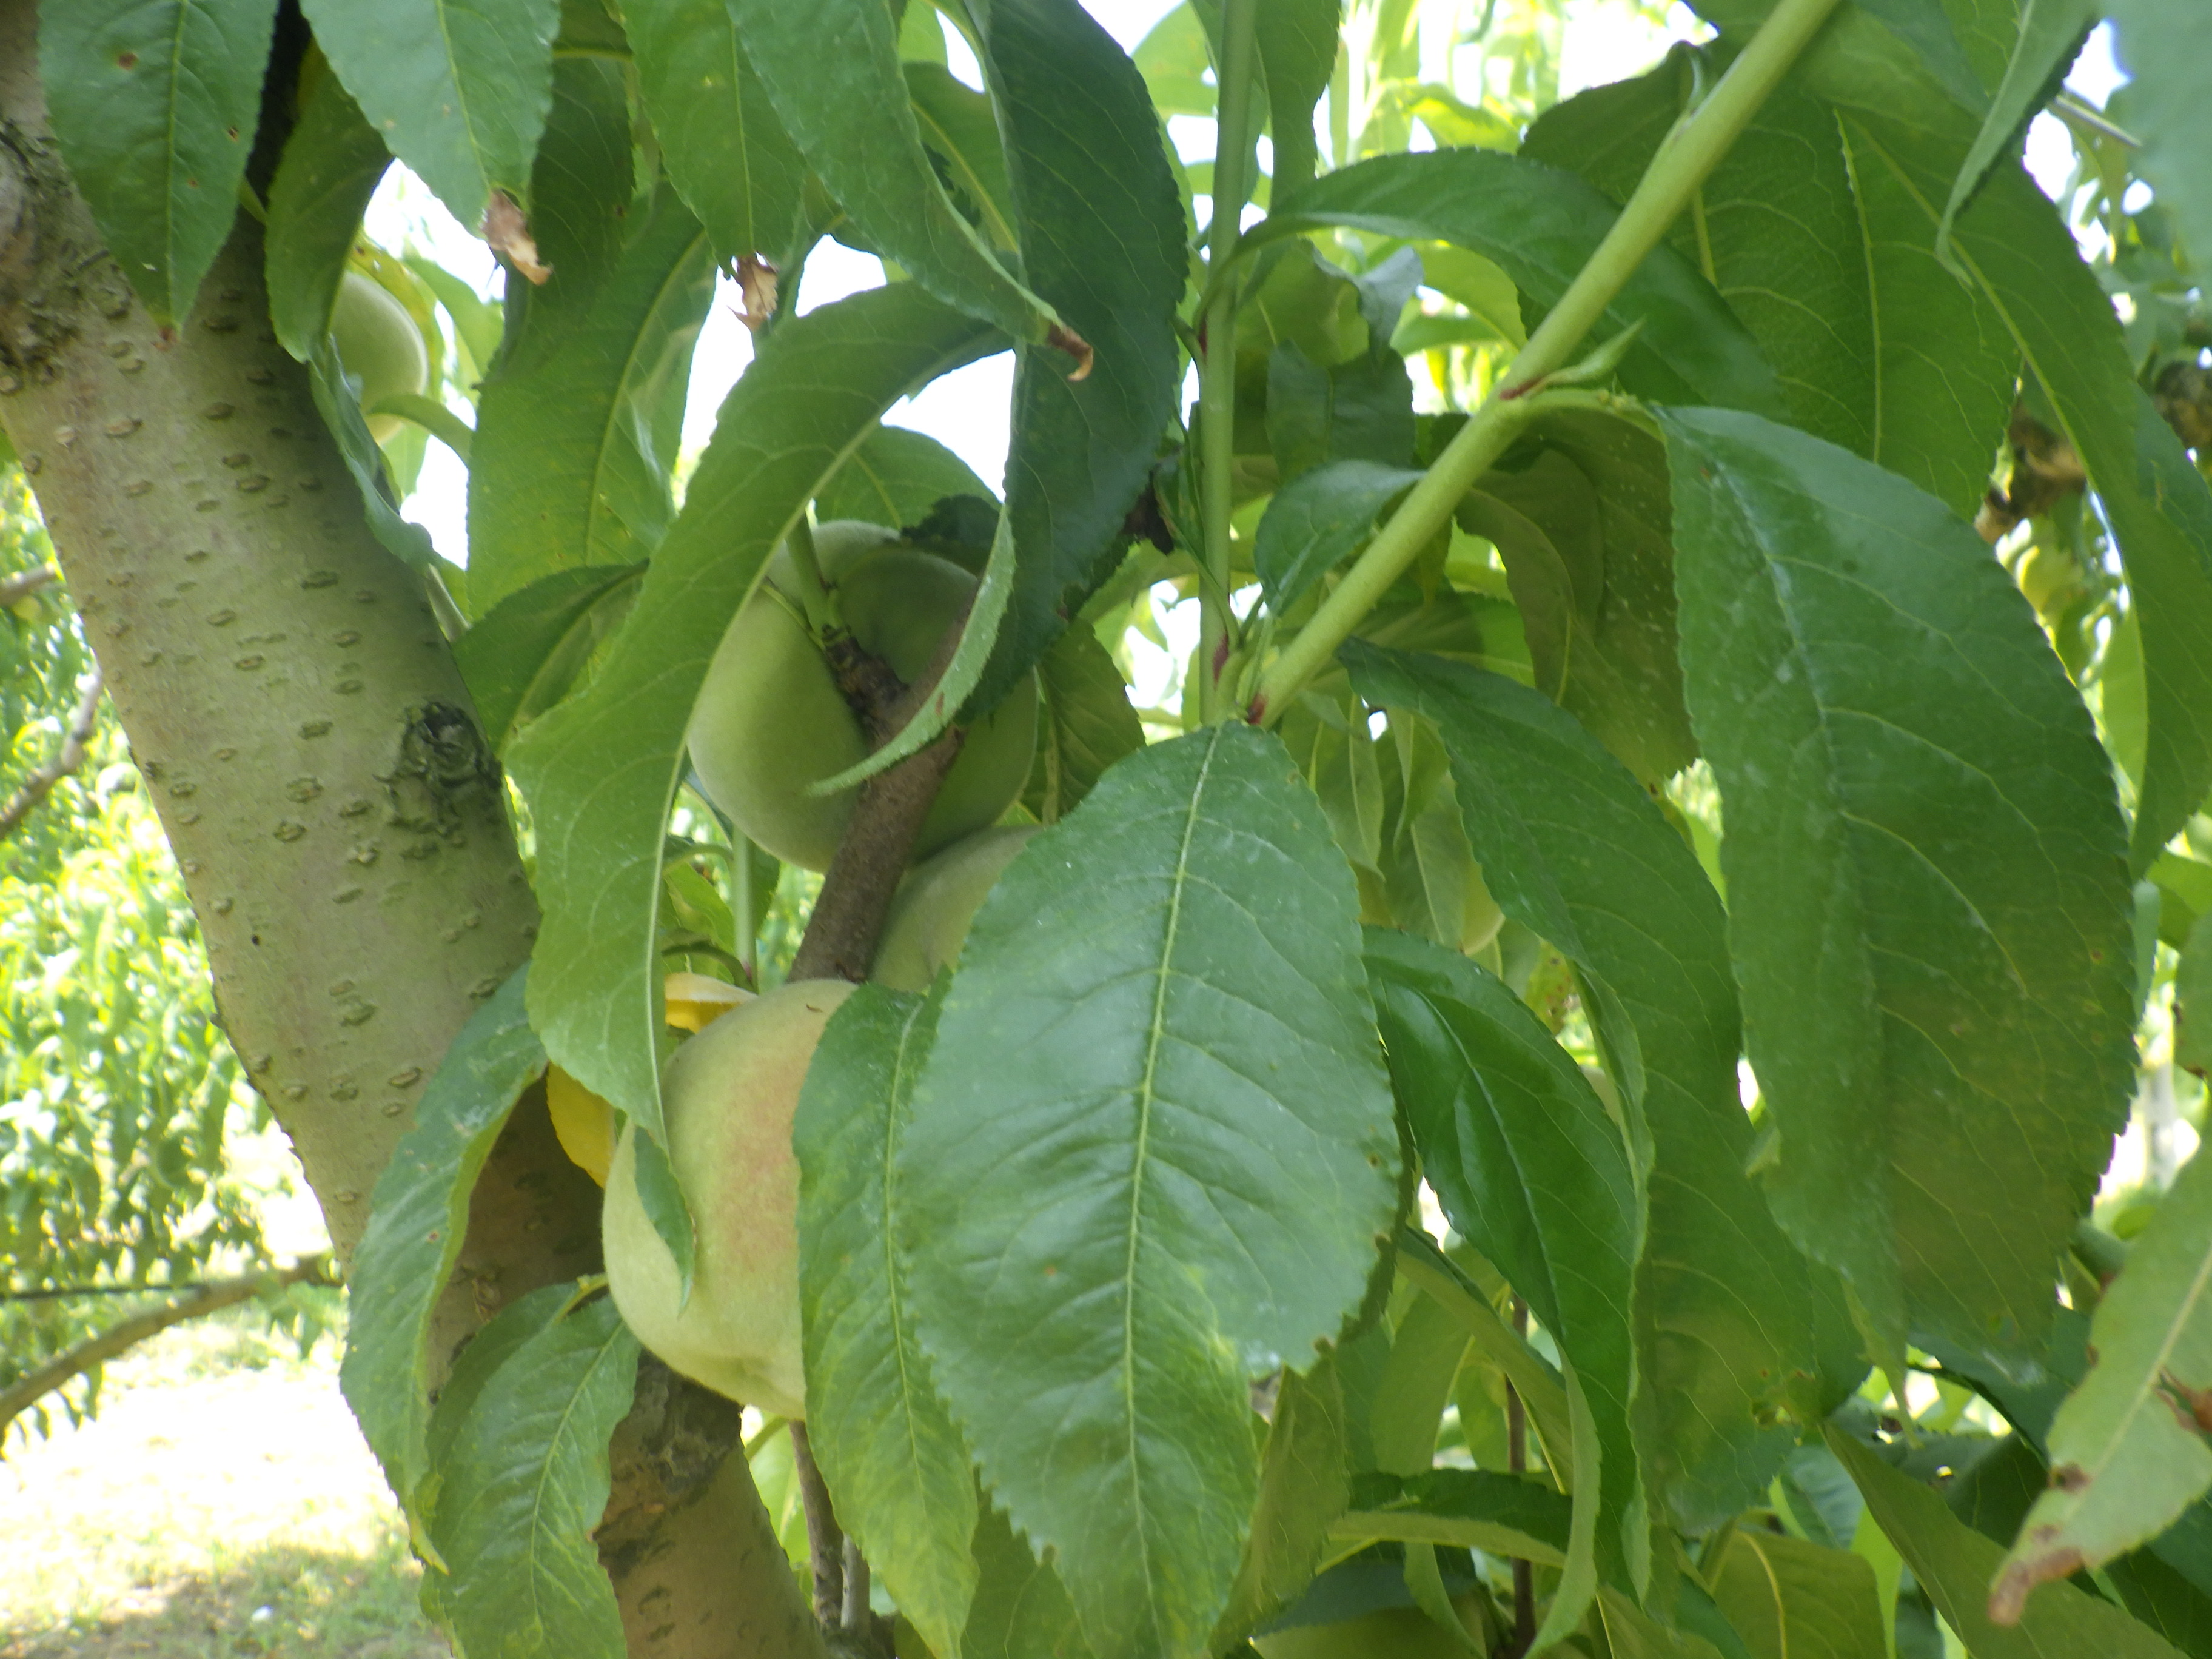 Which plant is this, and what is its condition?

peach, shot hole disease
